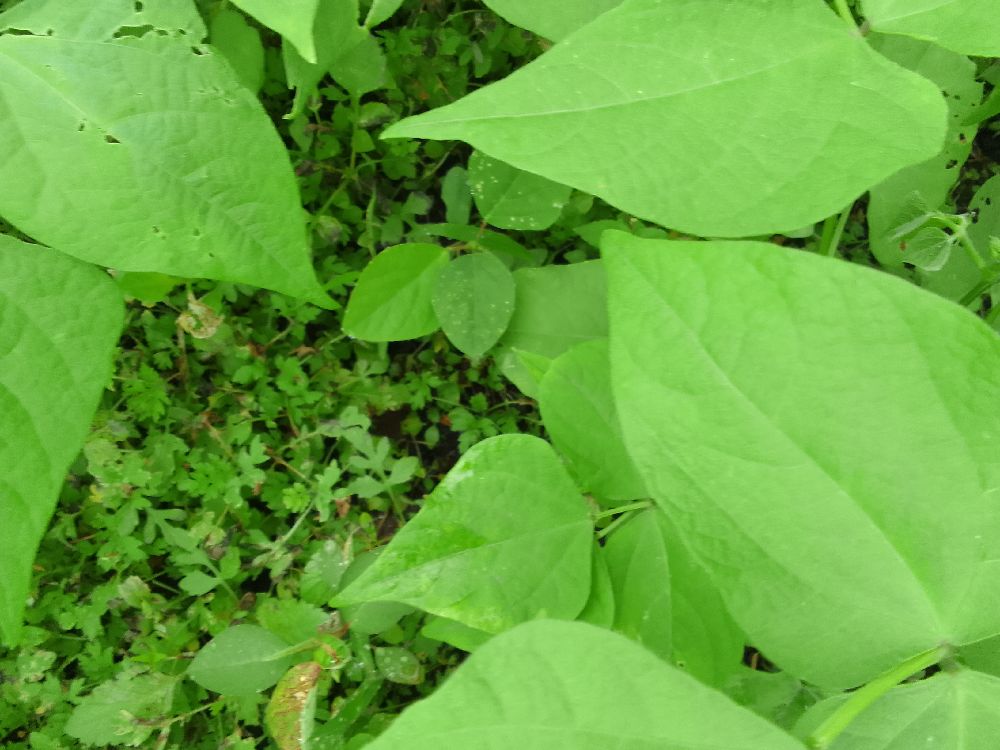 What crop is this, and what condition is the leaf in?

common bean, healthy
